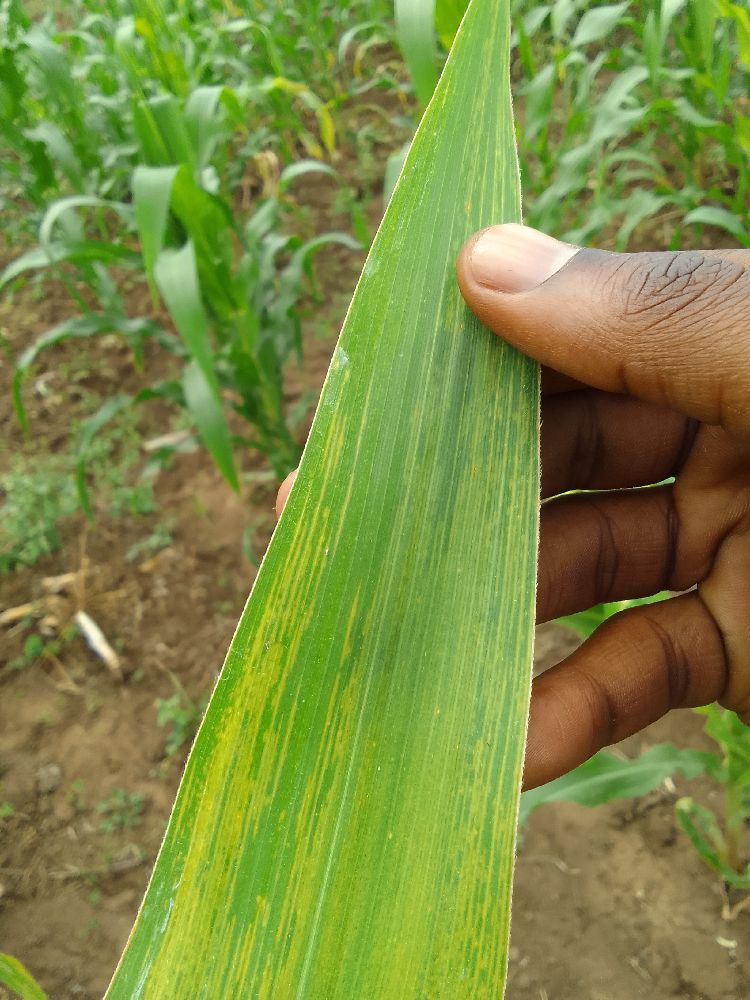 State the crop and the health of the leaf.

maize, maize lethal necrosis
